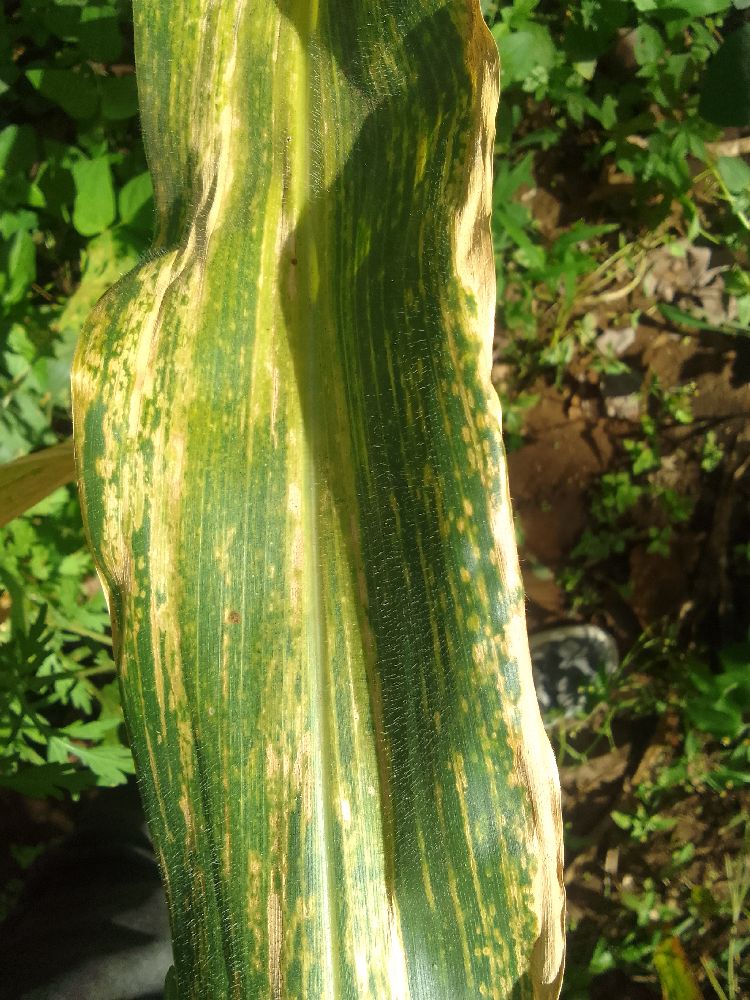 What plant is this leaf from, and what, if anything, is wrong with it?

maize, maize lethal necrosis
